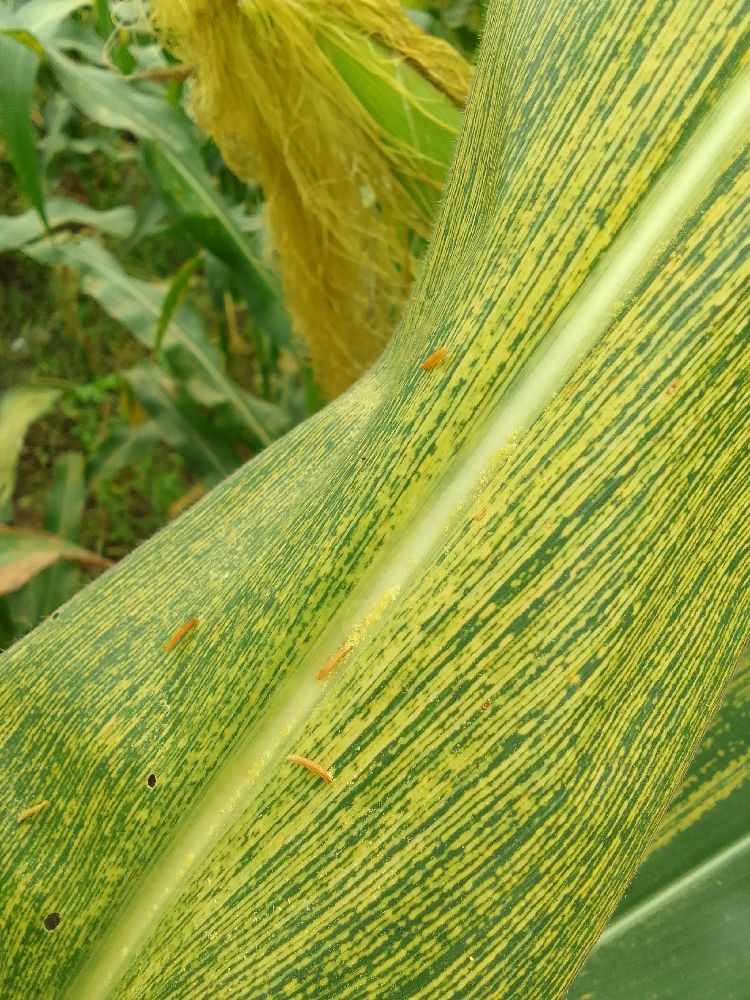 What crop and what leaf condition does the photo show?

maize, maize streak virus
